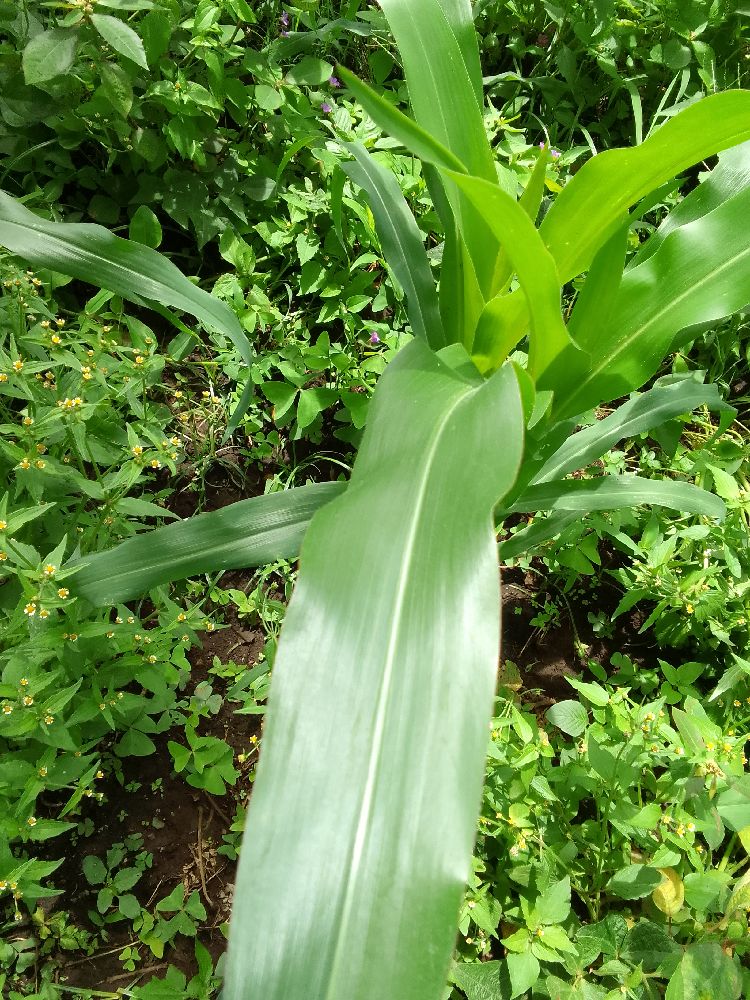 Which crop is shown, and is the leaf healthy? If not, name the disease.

maize, healthy
